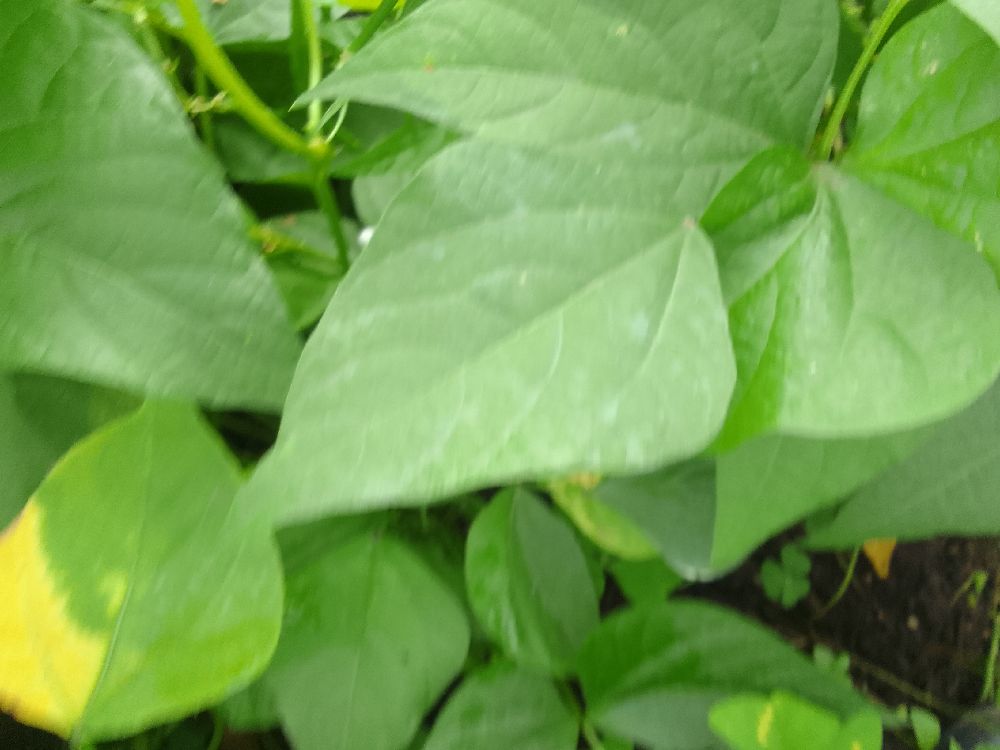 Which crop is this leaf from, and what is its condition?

common bean, healthy
